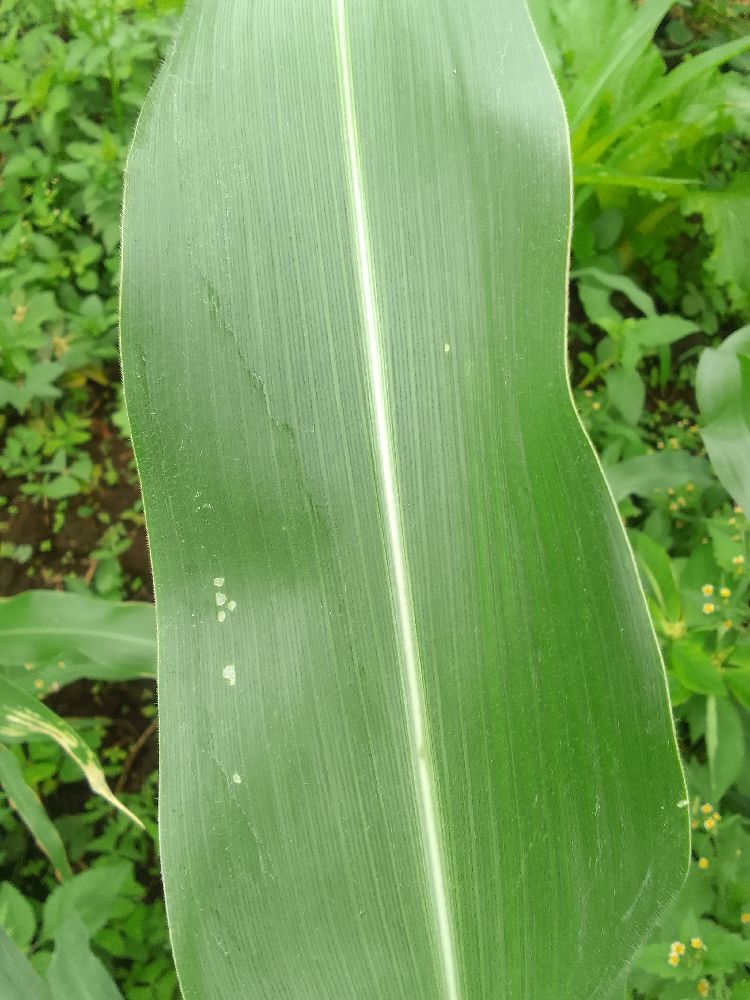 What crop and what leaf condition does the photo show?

maize, healthy
